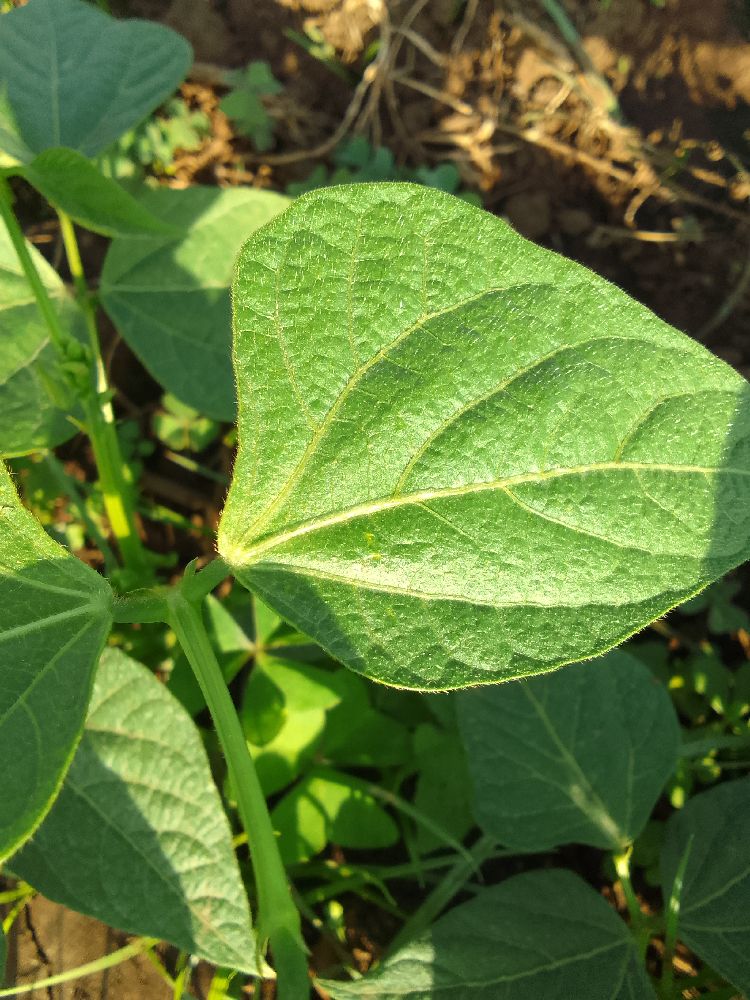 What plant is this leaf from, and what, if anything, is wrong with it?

common bean, healthy
